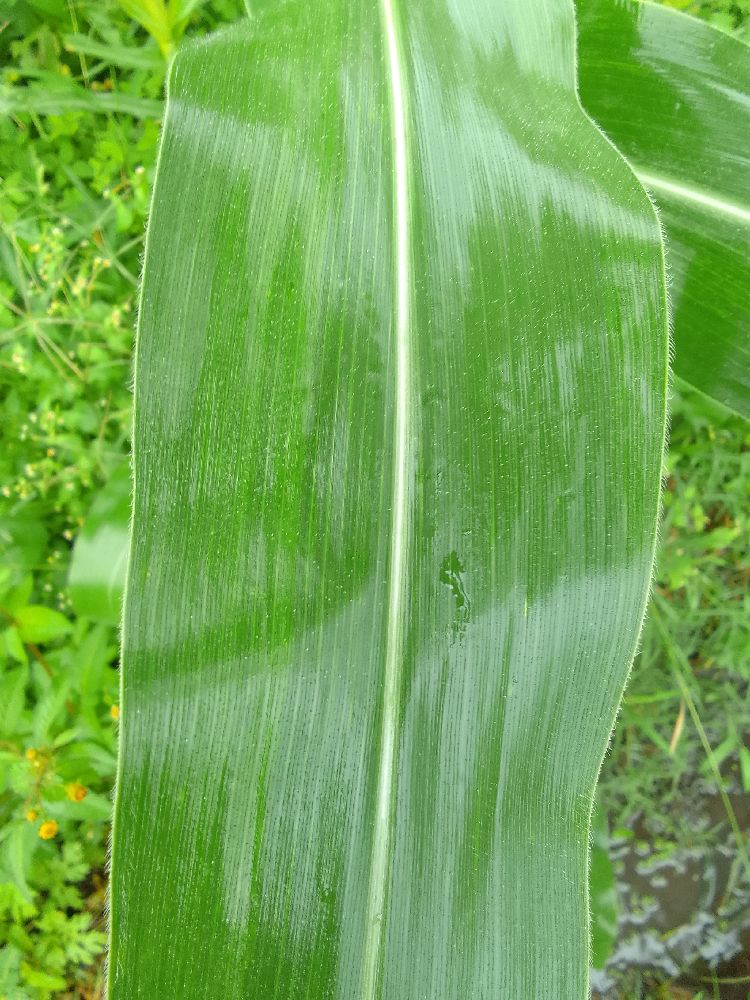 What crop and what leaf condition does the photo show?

maize, healthy
